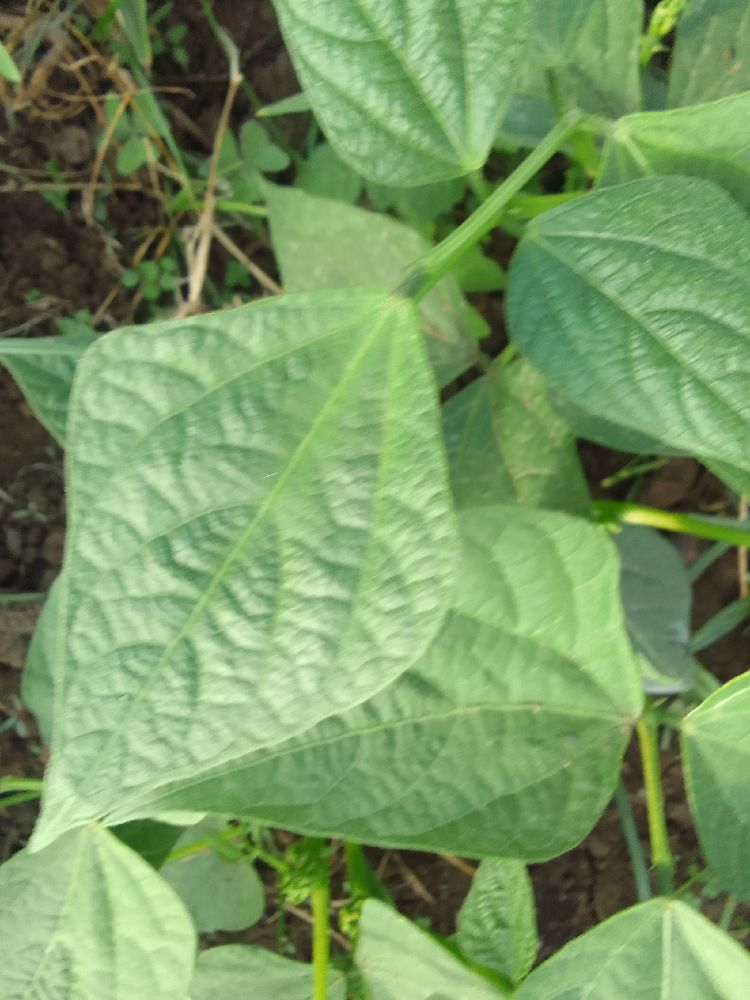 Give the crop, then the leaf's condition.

common bean, healthy
